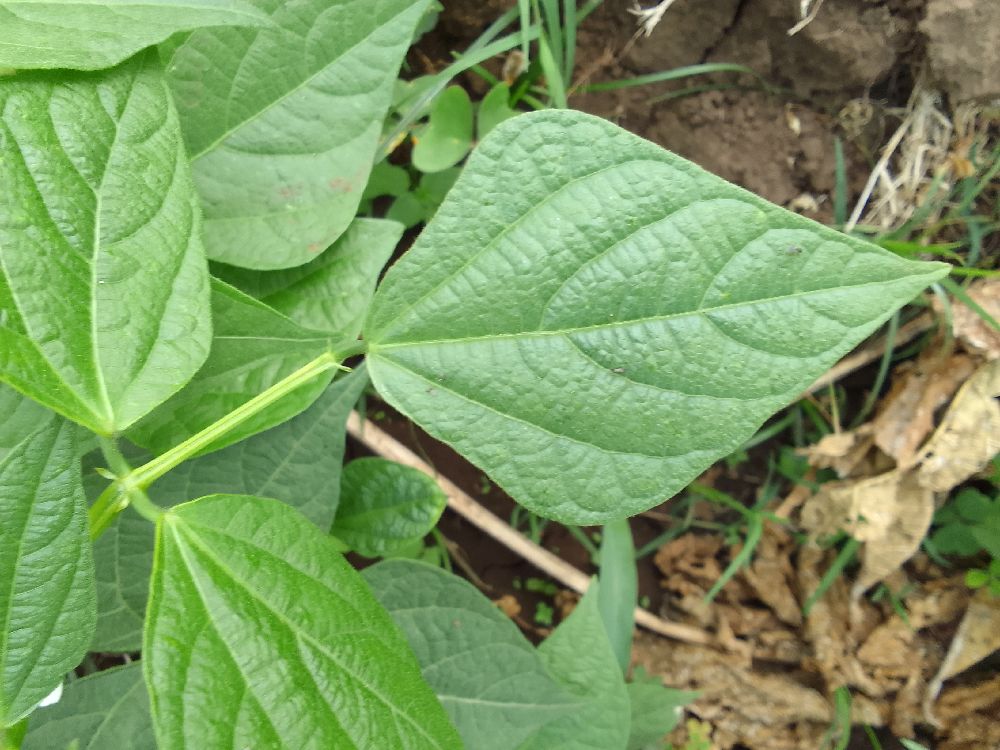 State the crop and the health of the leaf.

common bean, healthy
